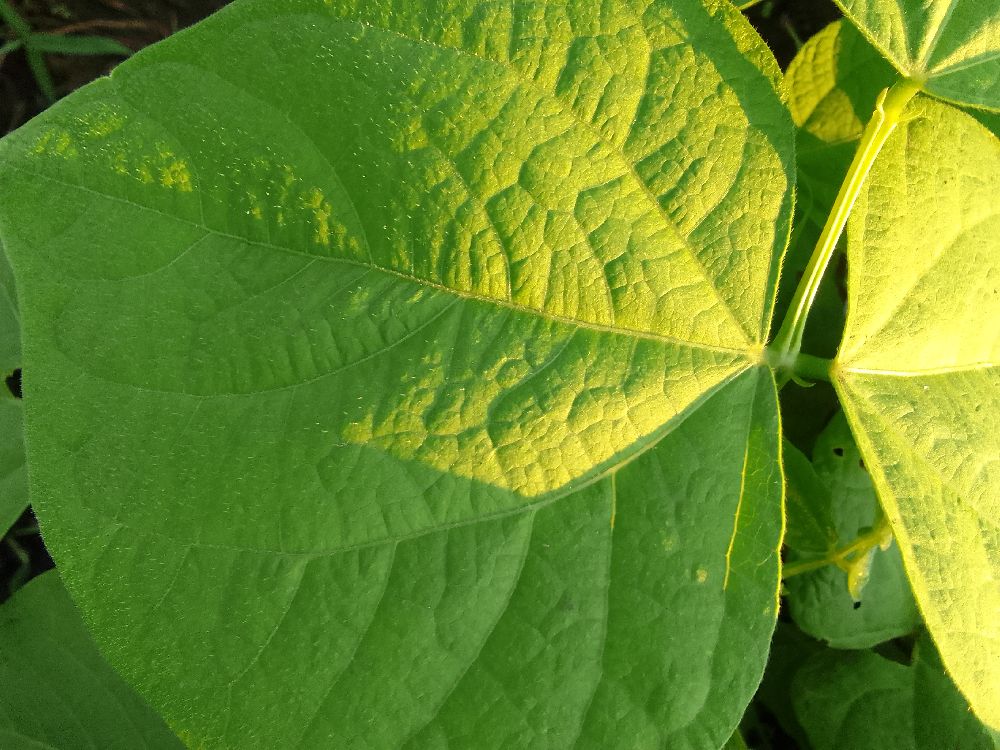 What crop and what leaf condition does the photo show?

common bean, healthy
